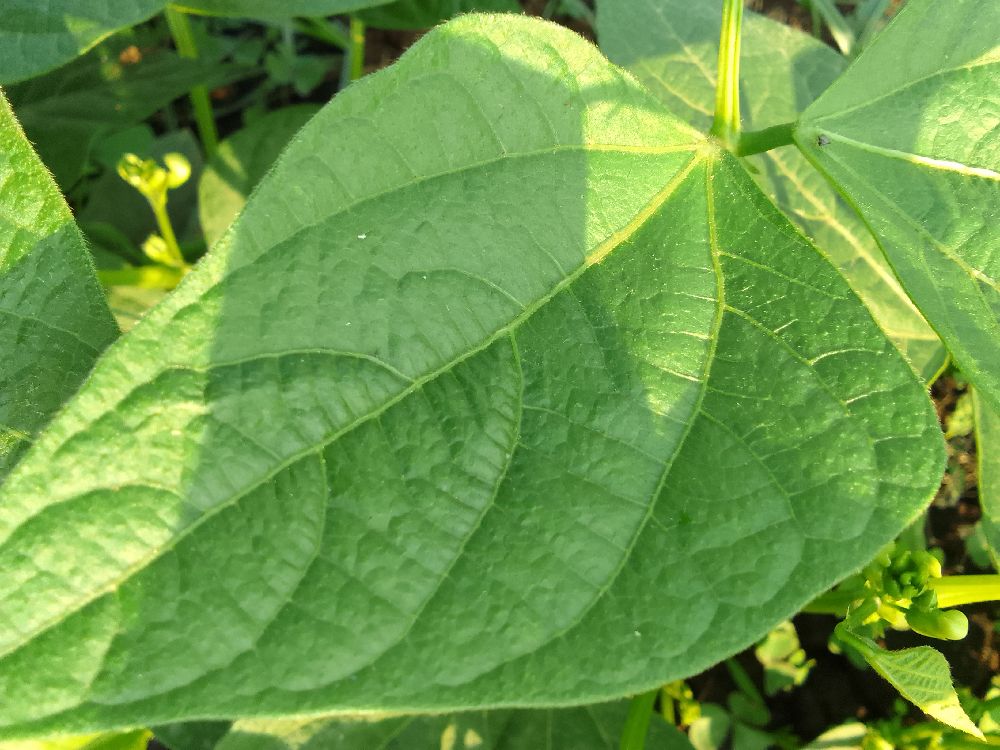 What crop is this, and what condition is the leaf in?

common bean, healthy
